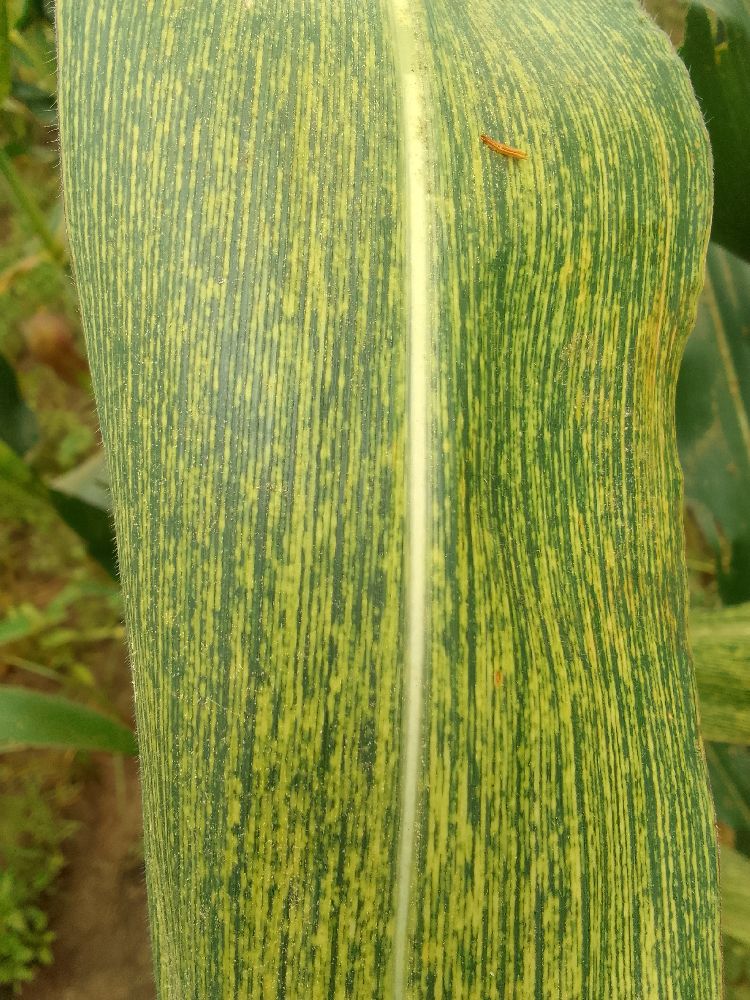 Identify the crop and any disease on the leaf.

maize, maize streak virus
